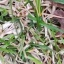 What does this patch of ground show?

grass
